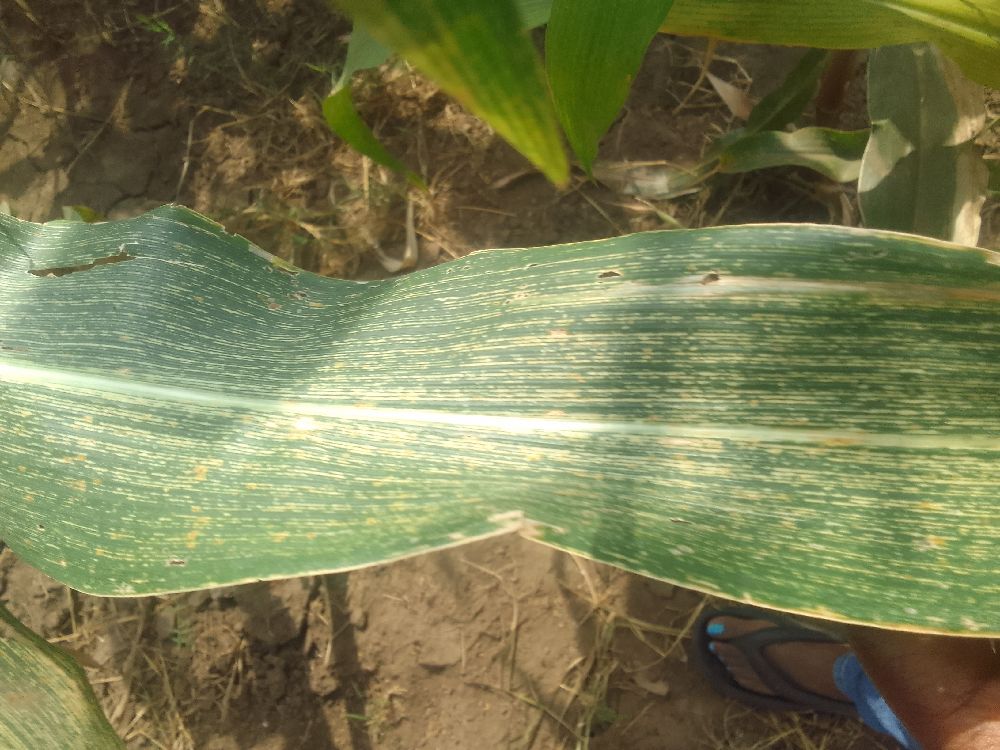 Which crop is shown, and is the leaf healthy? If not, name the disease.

maize, maize streak virus
